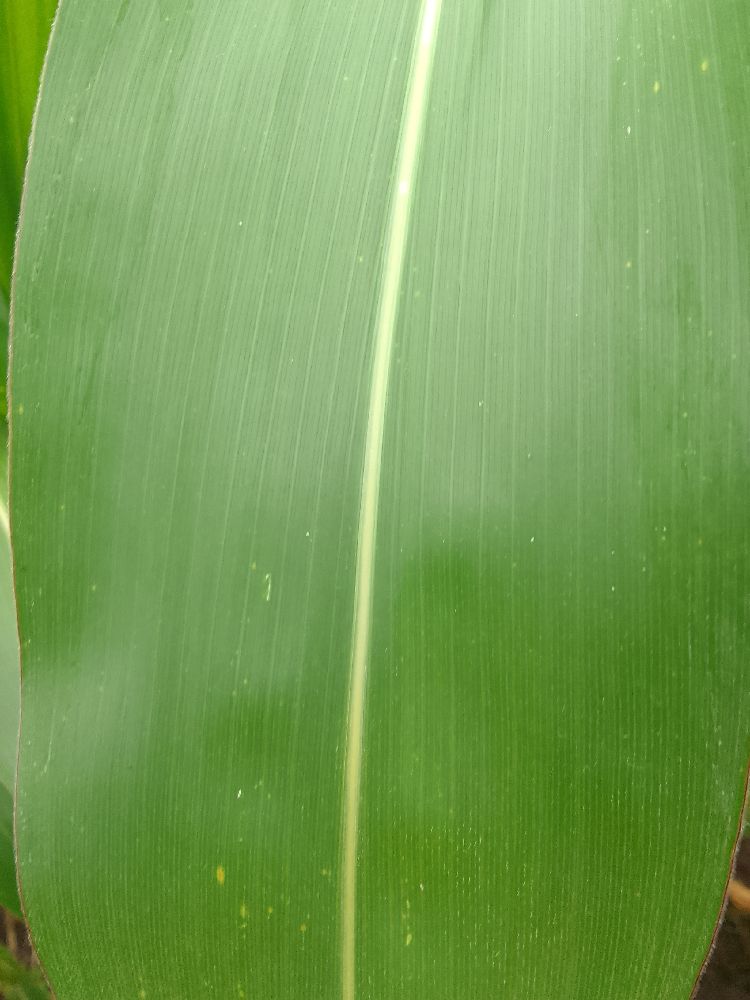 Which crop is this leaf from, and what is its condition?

maize, healthy
